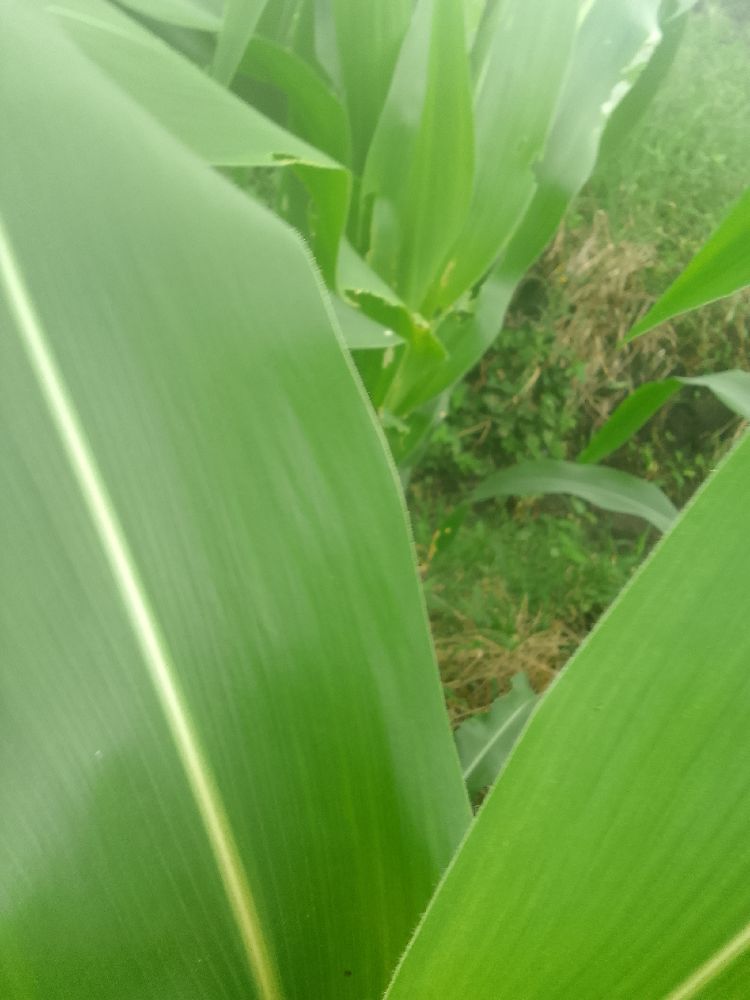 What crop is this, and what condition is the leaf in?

maize, healthy
